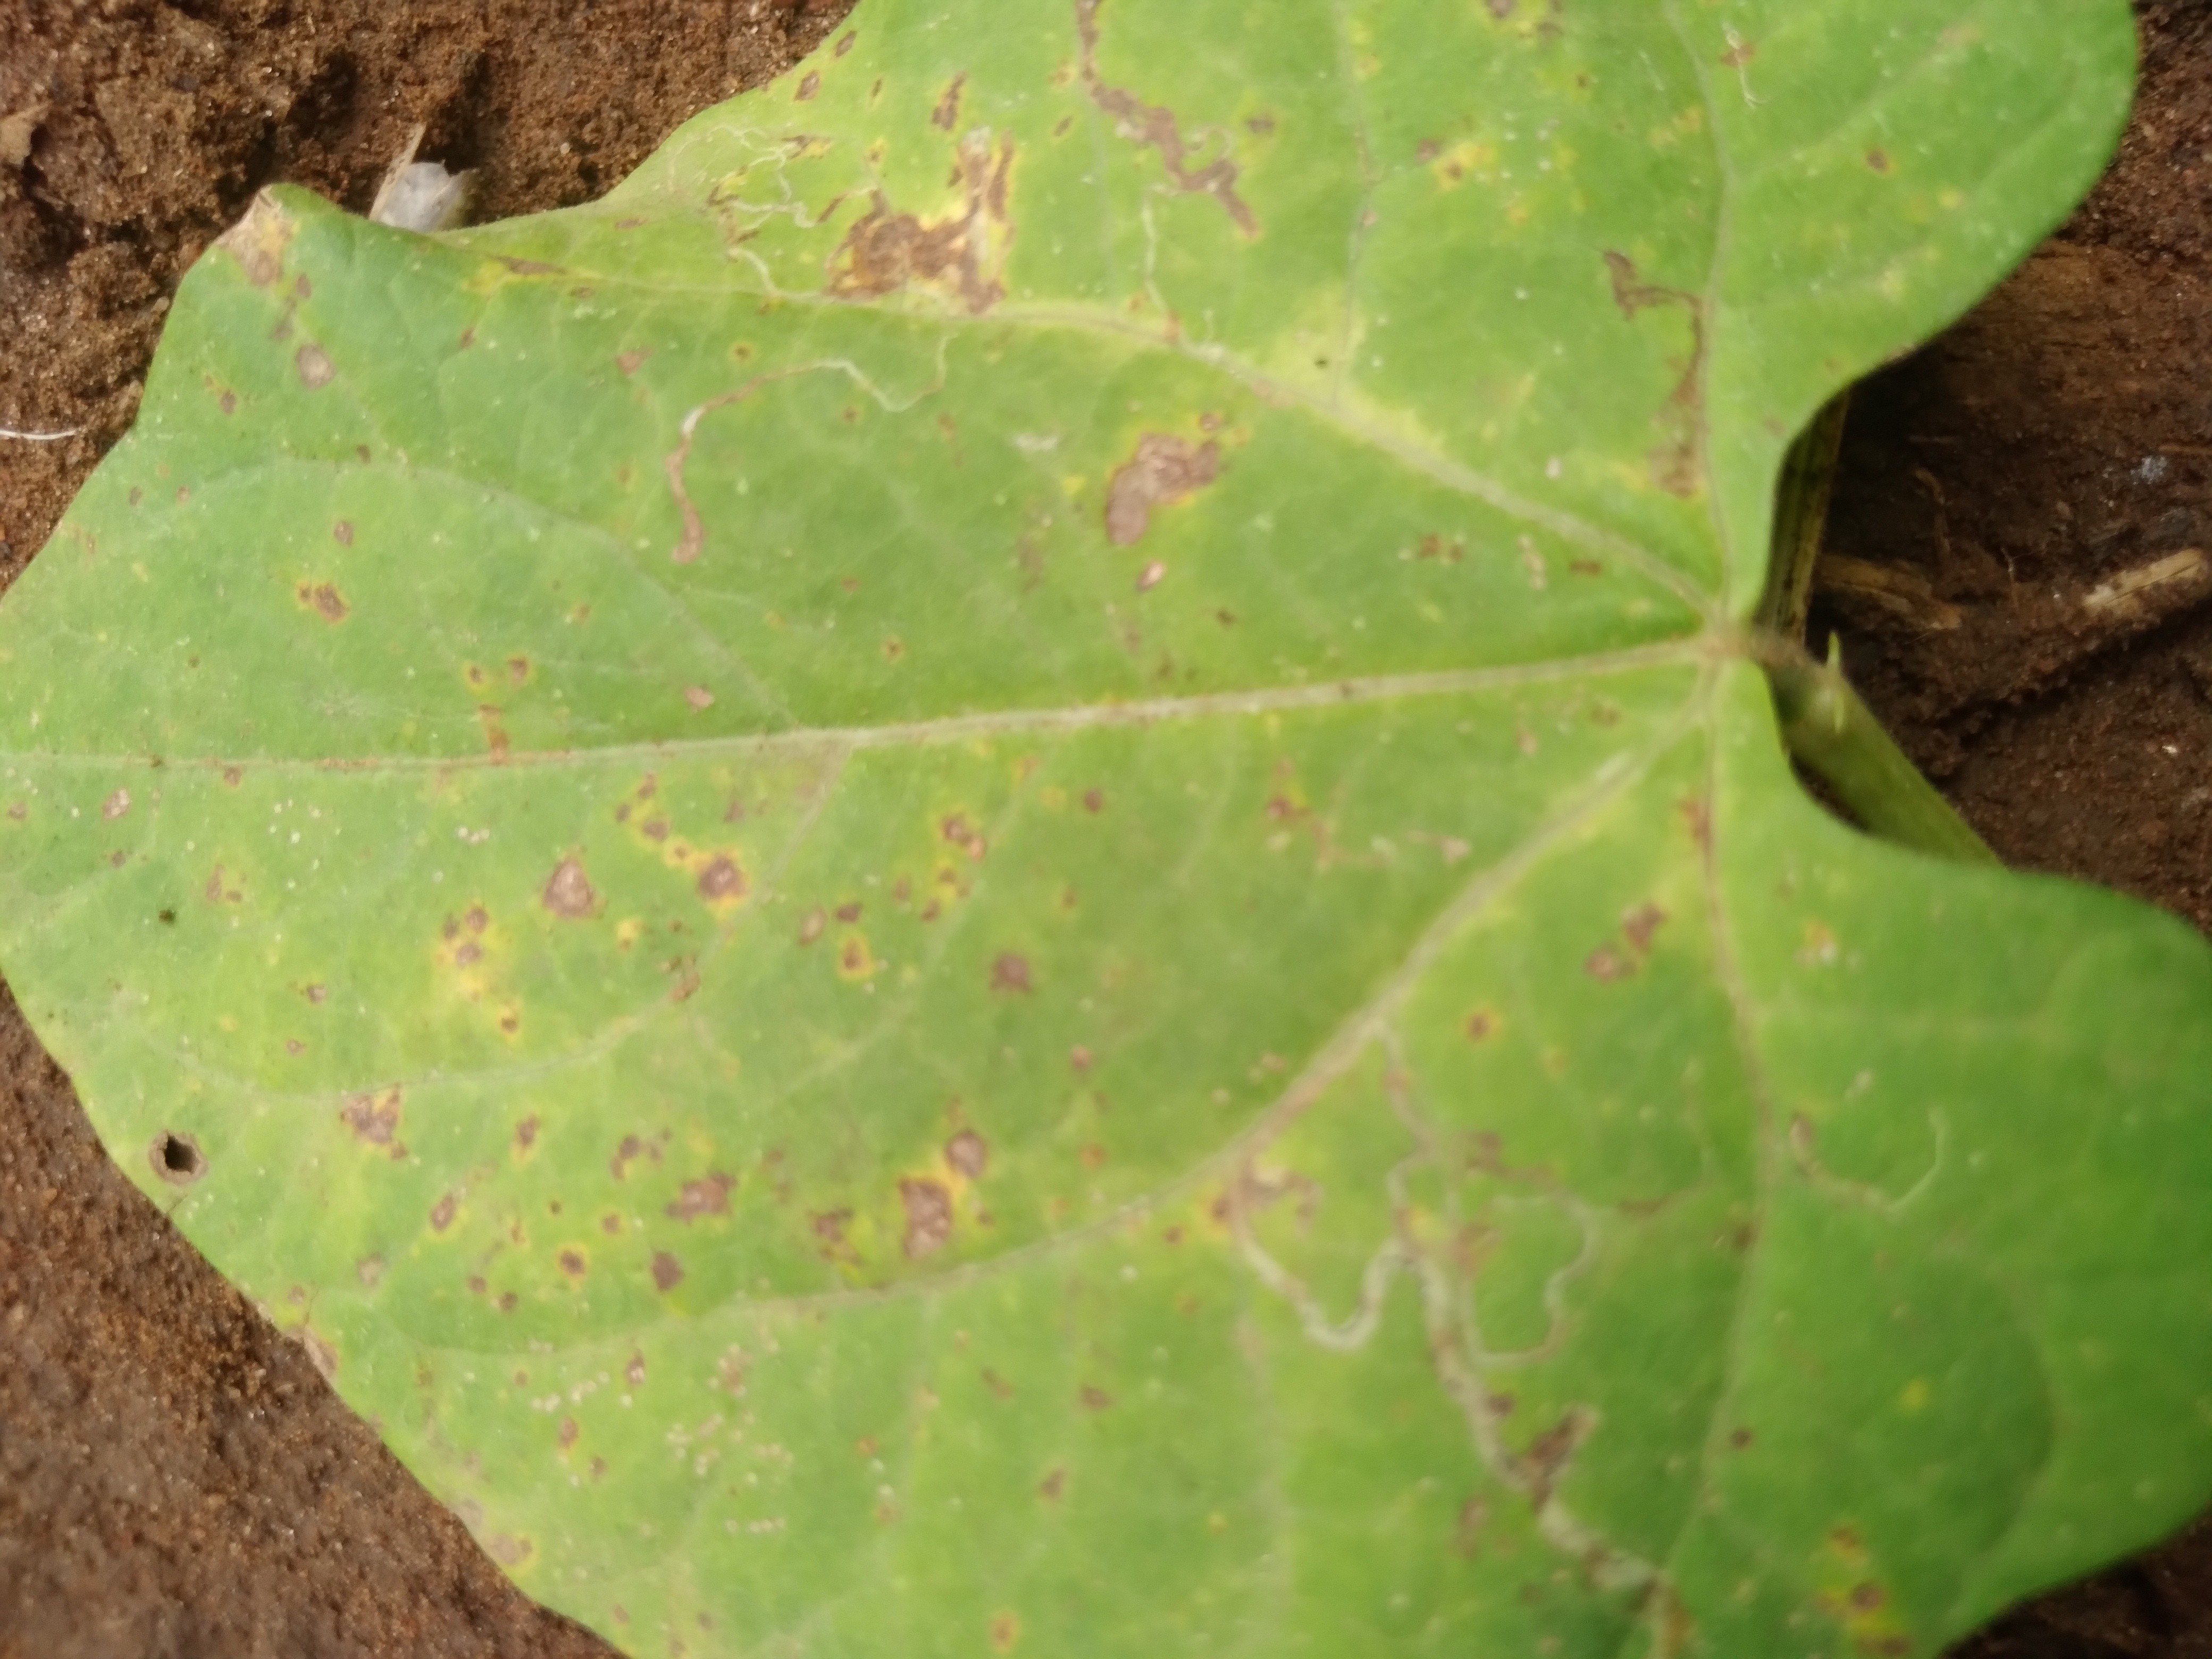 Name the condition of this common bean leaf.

rust
